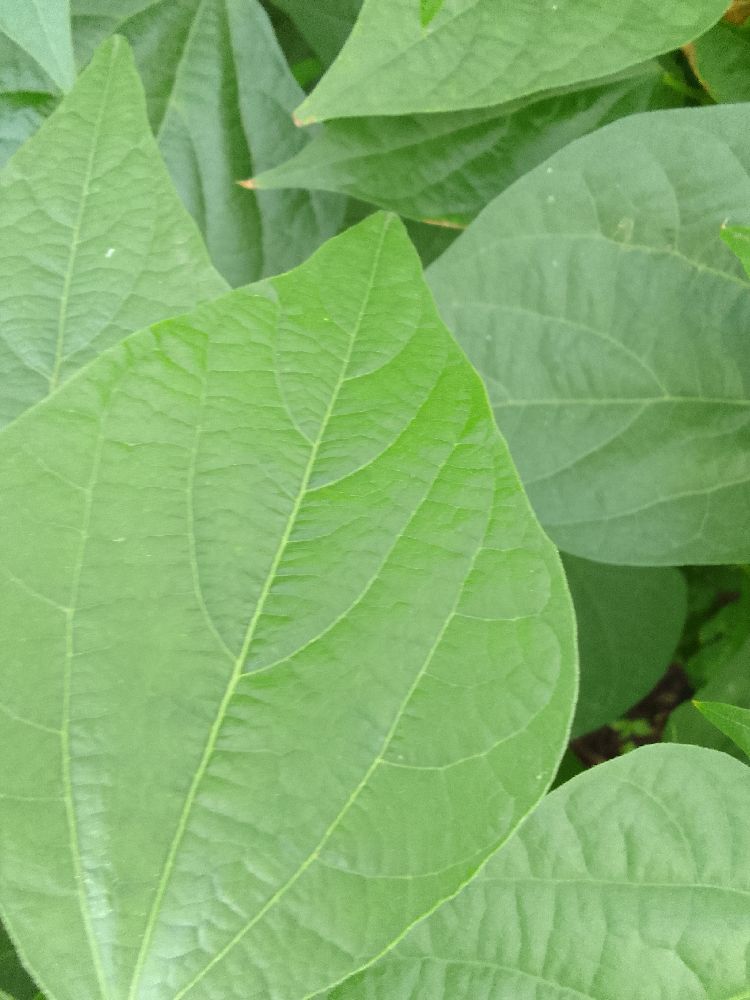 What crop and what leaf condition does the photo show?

common bean, healthy
